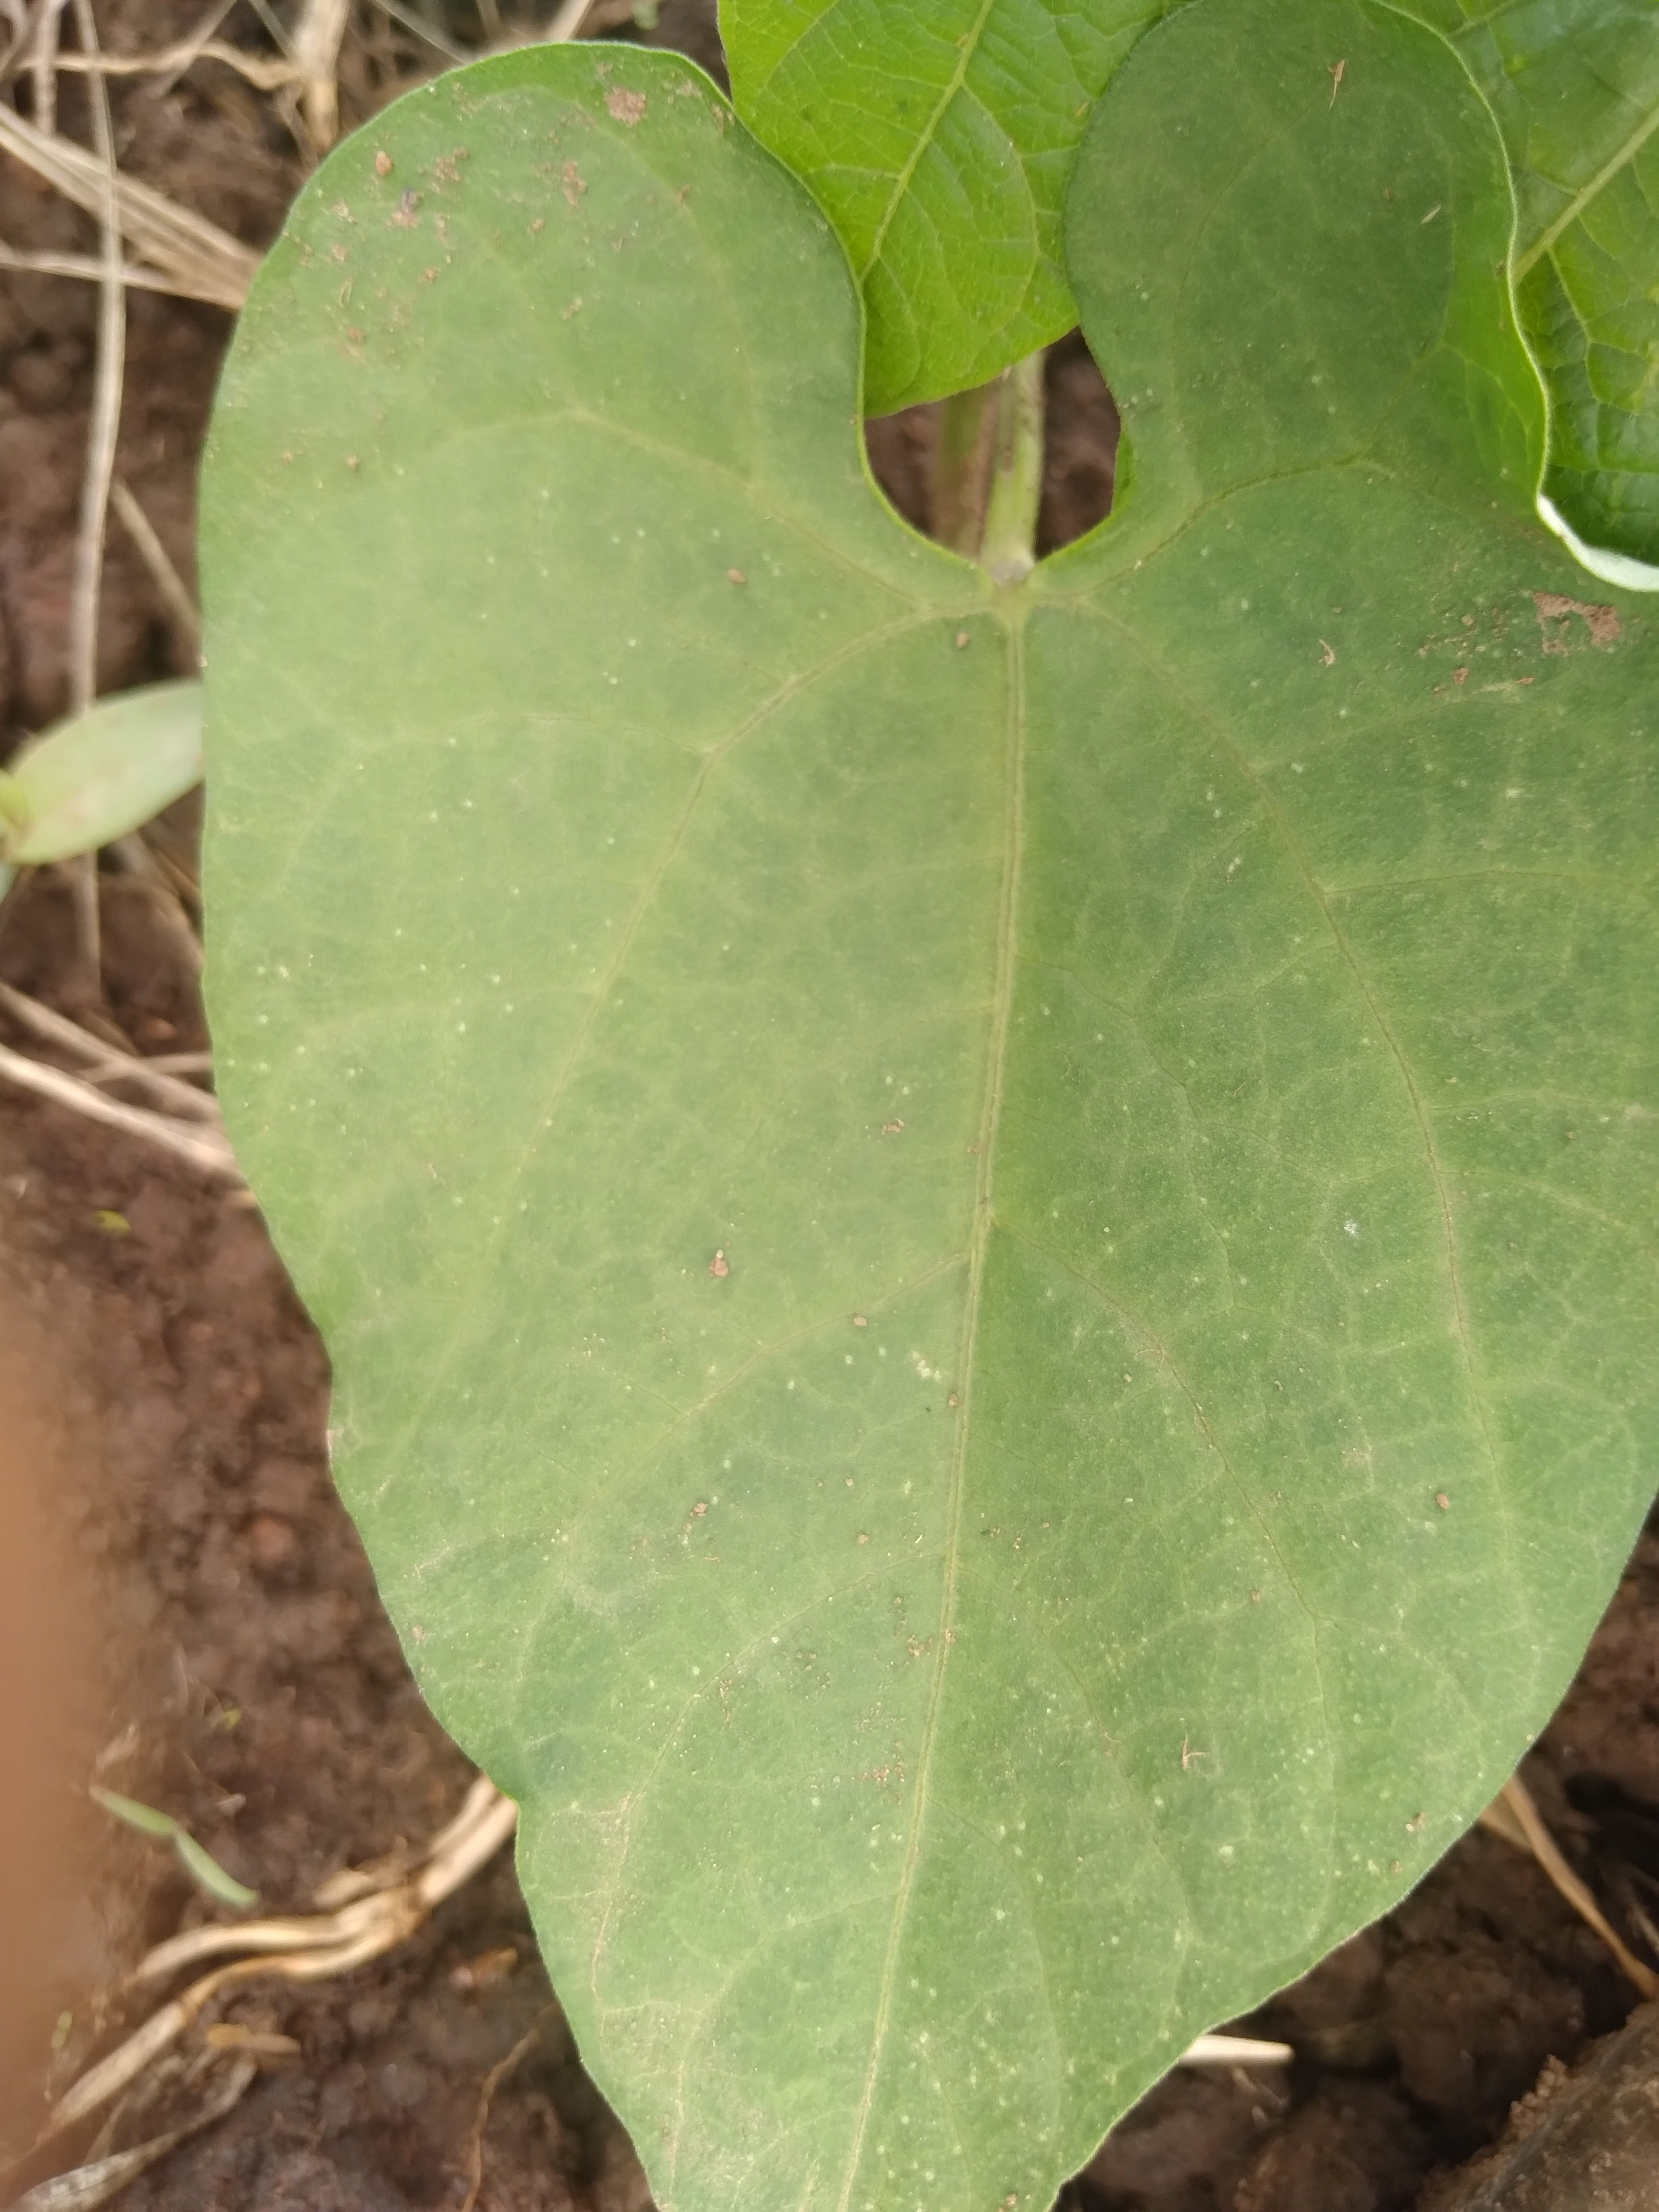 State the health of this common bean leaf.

healthy
